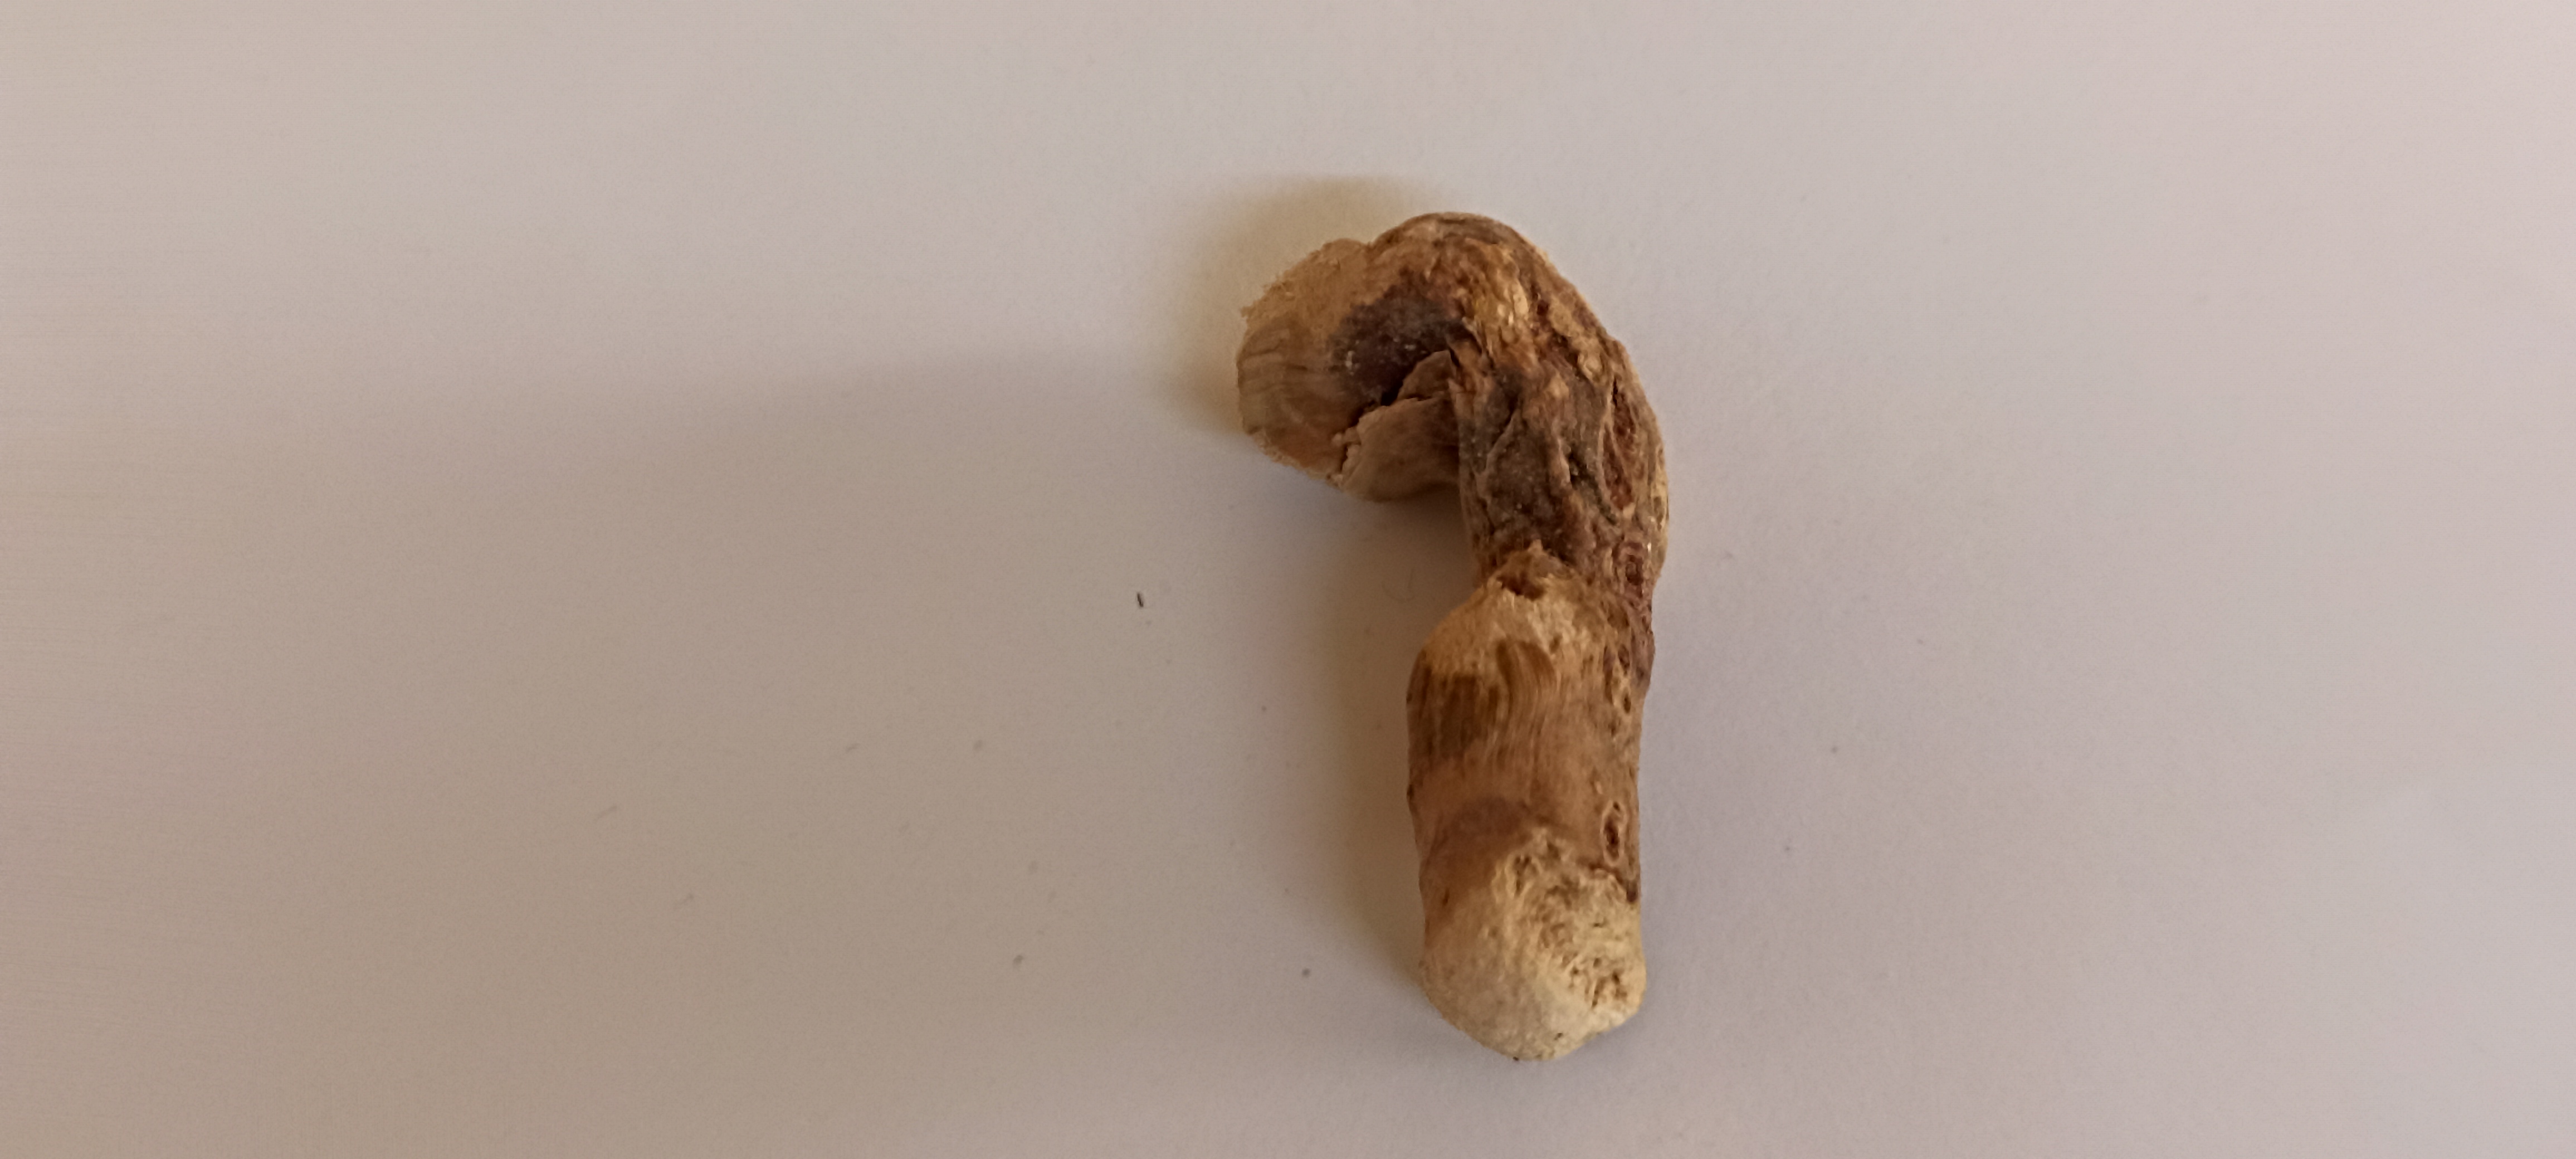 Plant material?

vekhand
